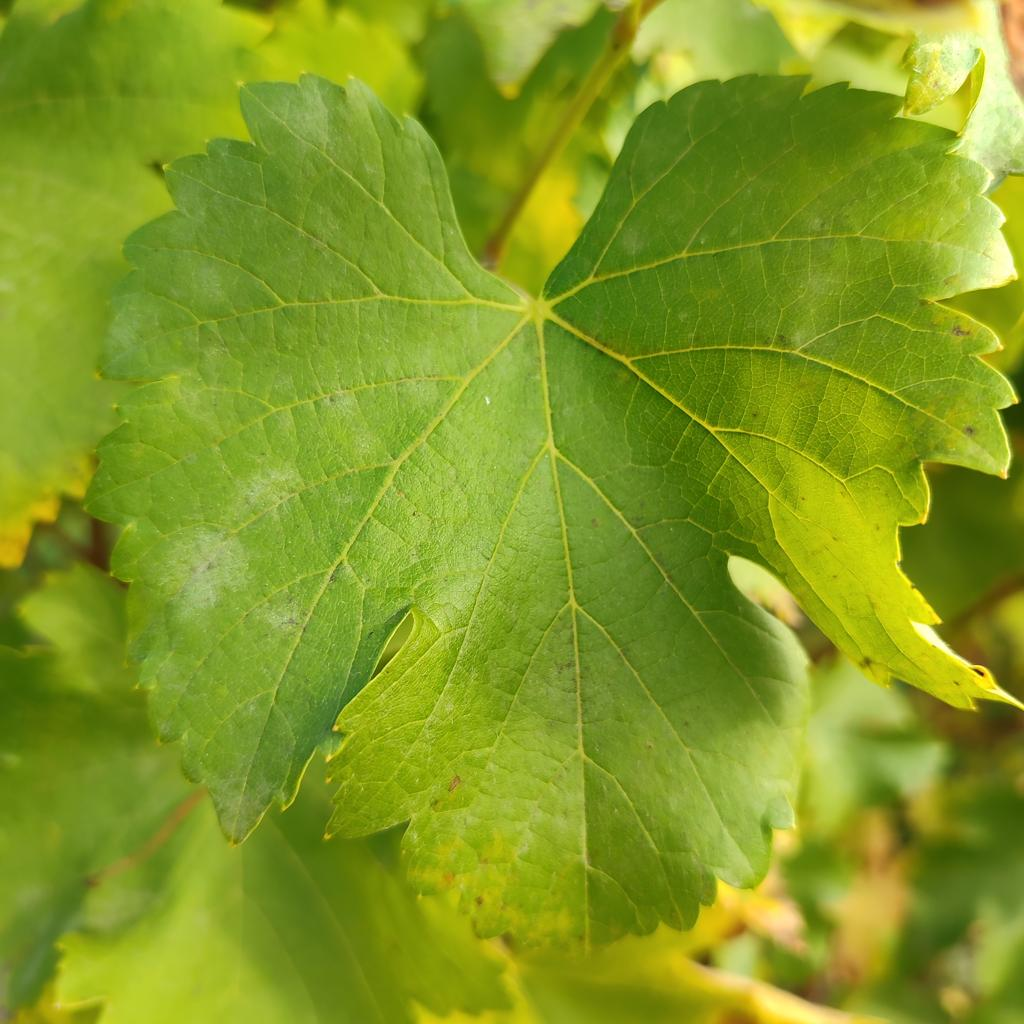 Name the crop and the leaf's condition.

grapevine, powdery mildew
